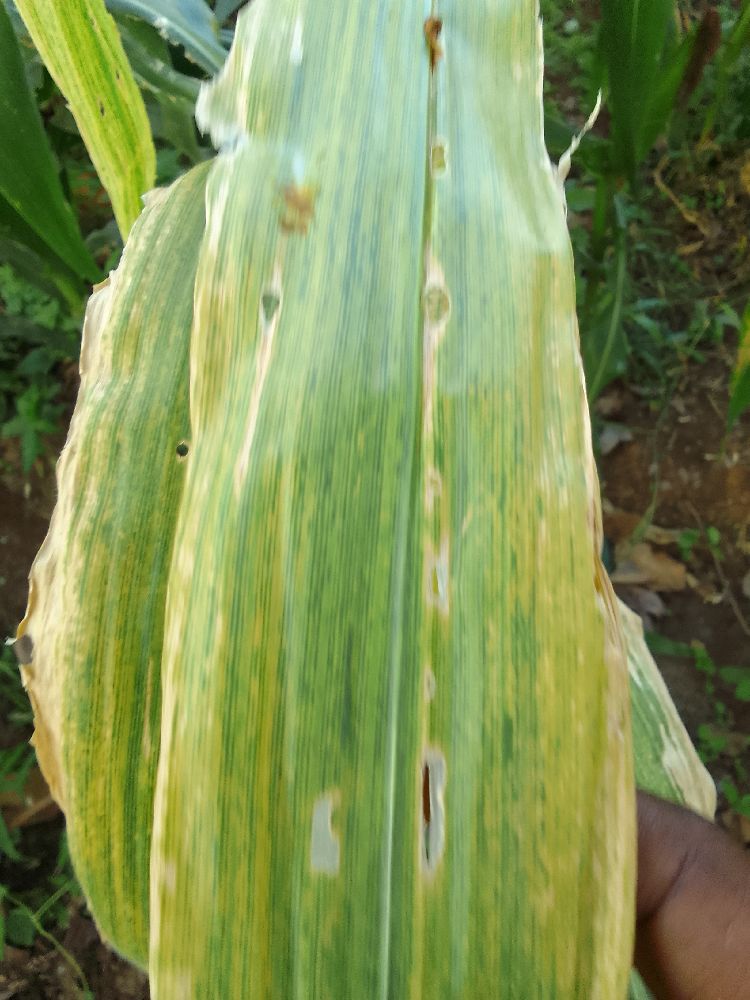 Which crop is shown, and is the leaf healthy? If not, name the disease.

maize, maize lethal necrosis
